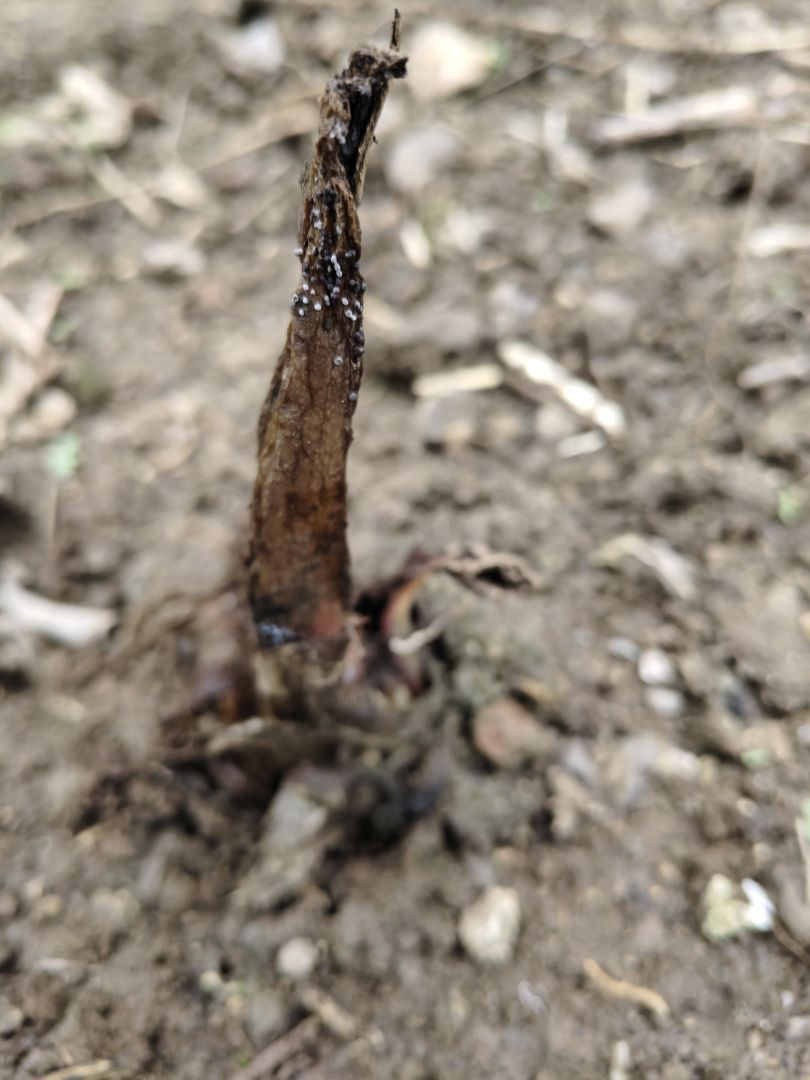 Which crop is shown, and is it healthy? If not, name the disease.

taro, root rot
